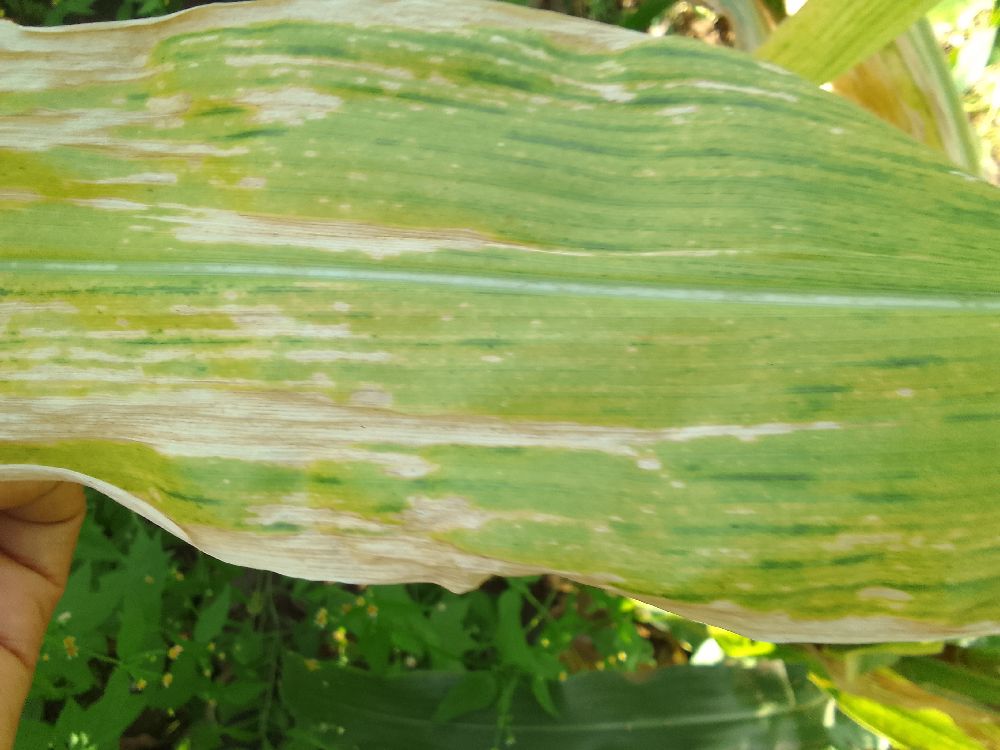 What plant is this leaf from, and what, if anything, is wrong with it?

maize, maize lethal necrosis
